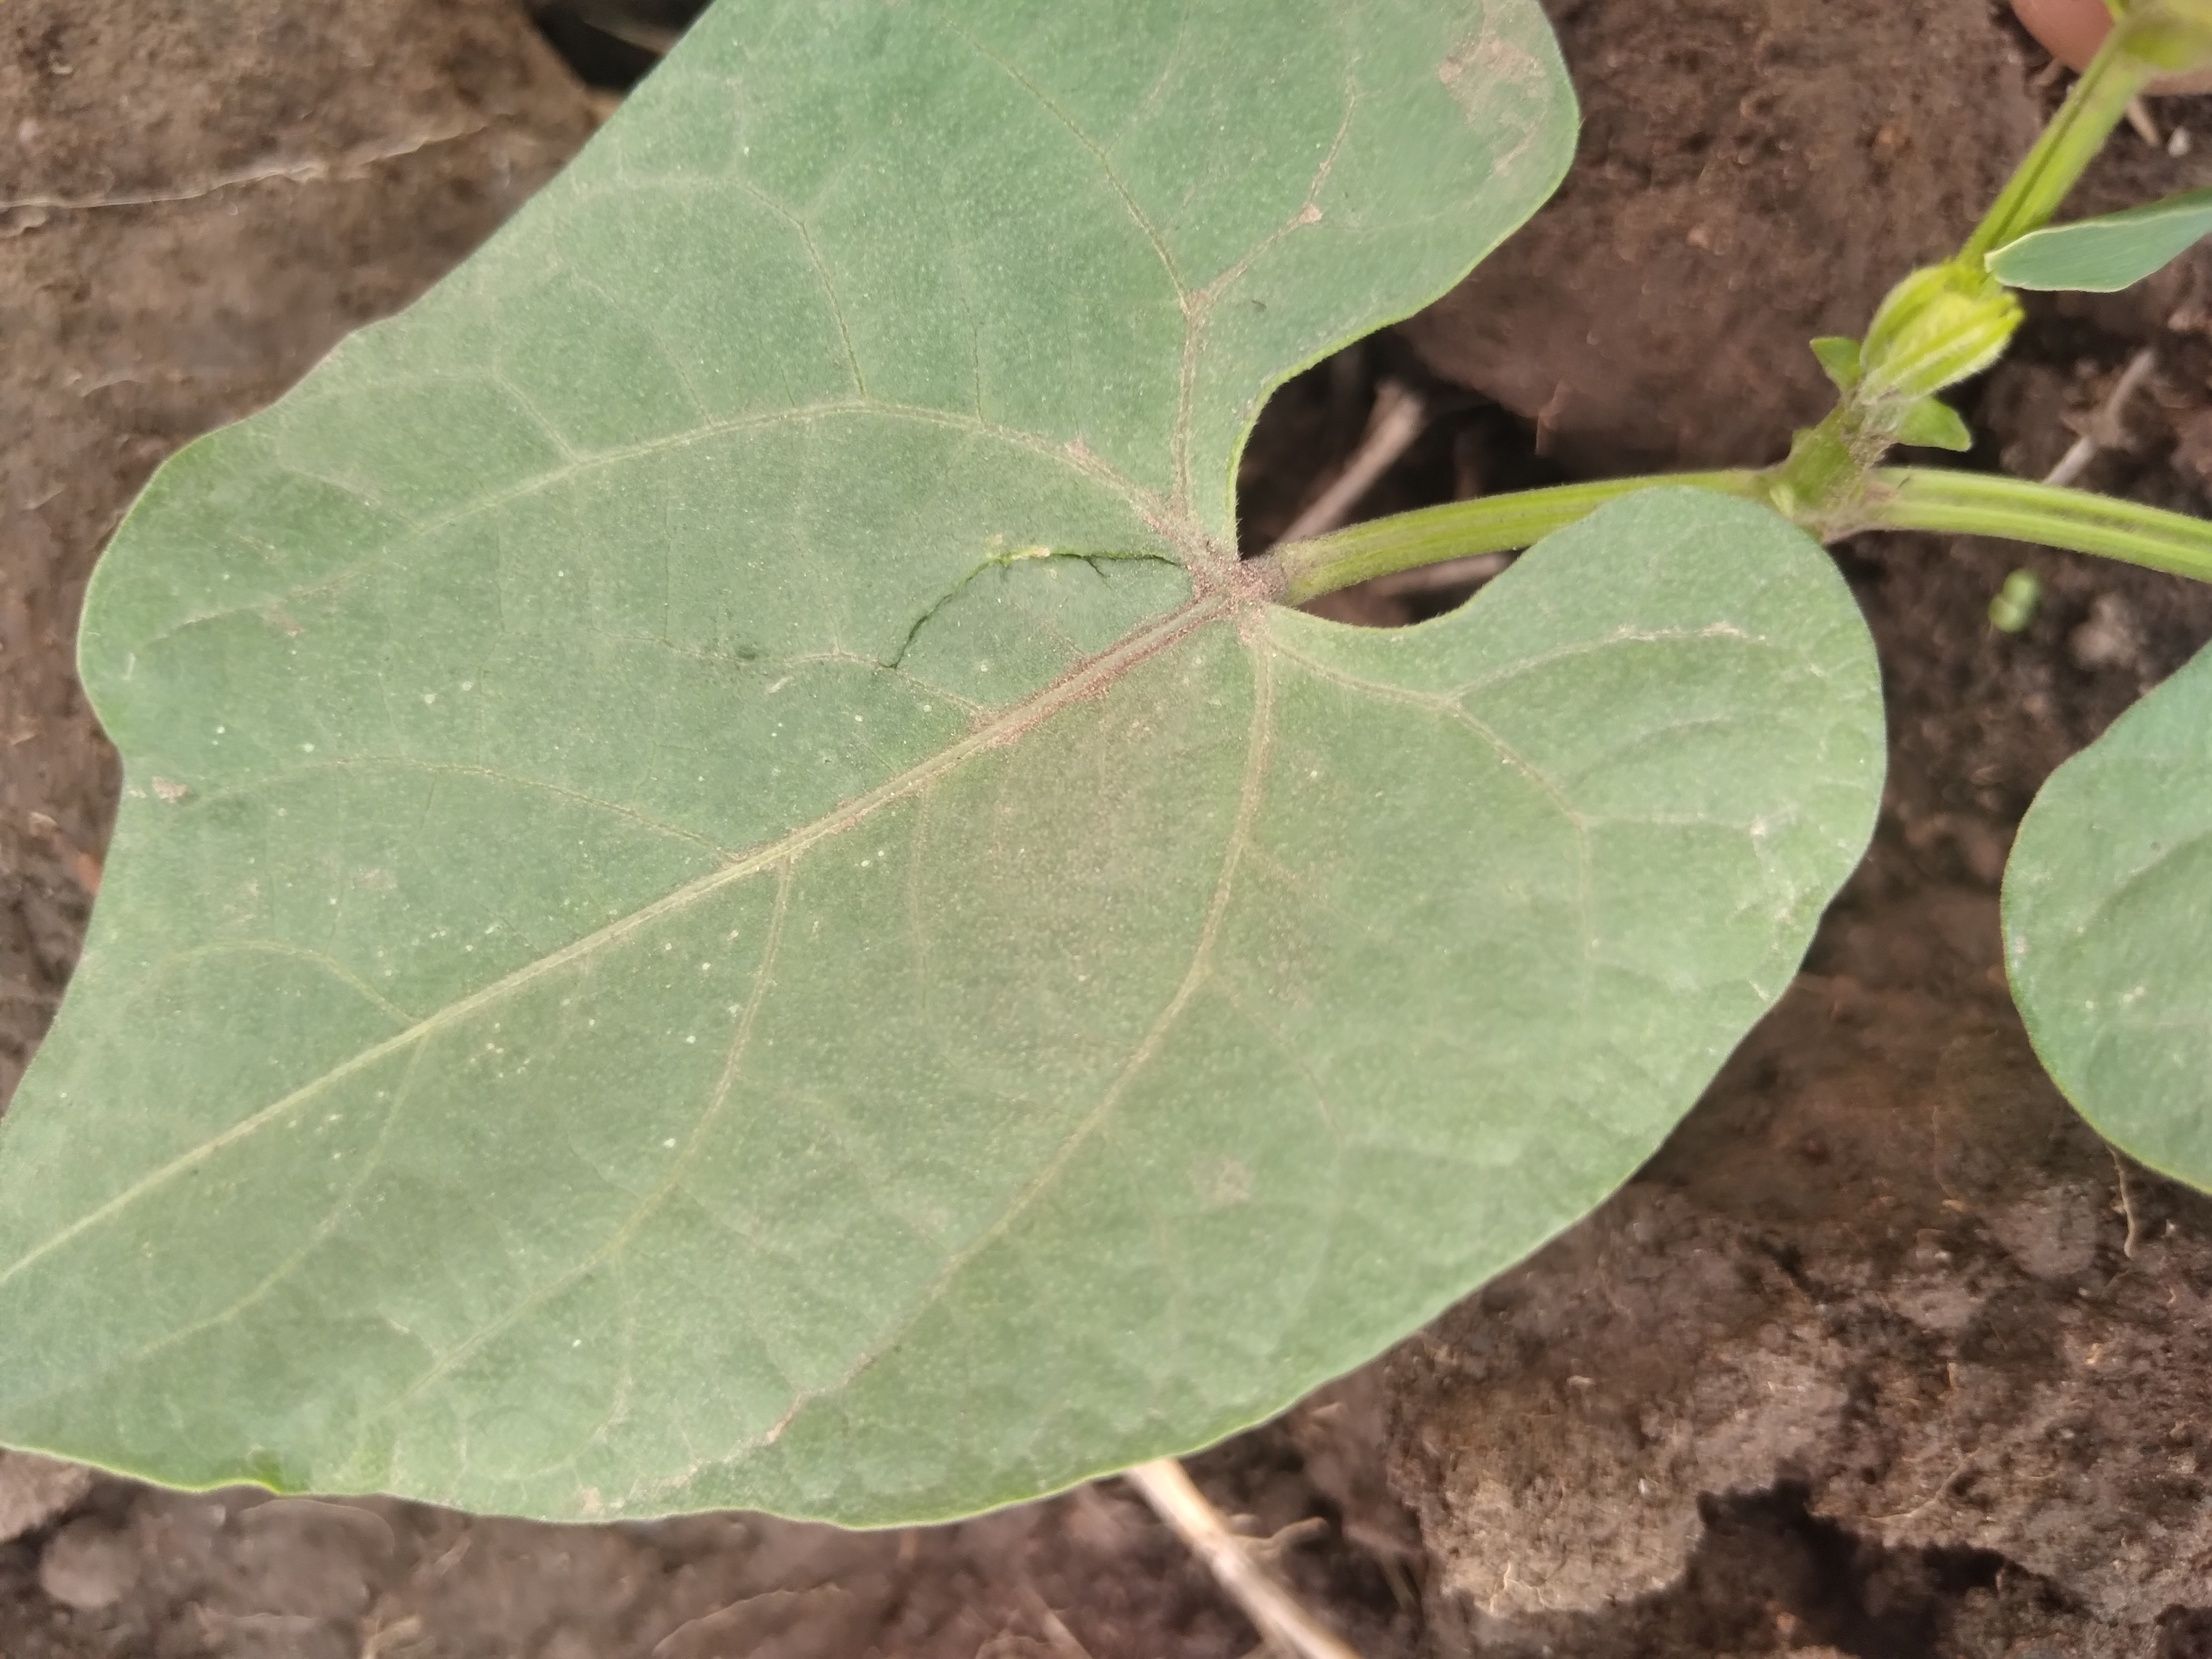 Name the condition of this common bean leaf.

healthy
